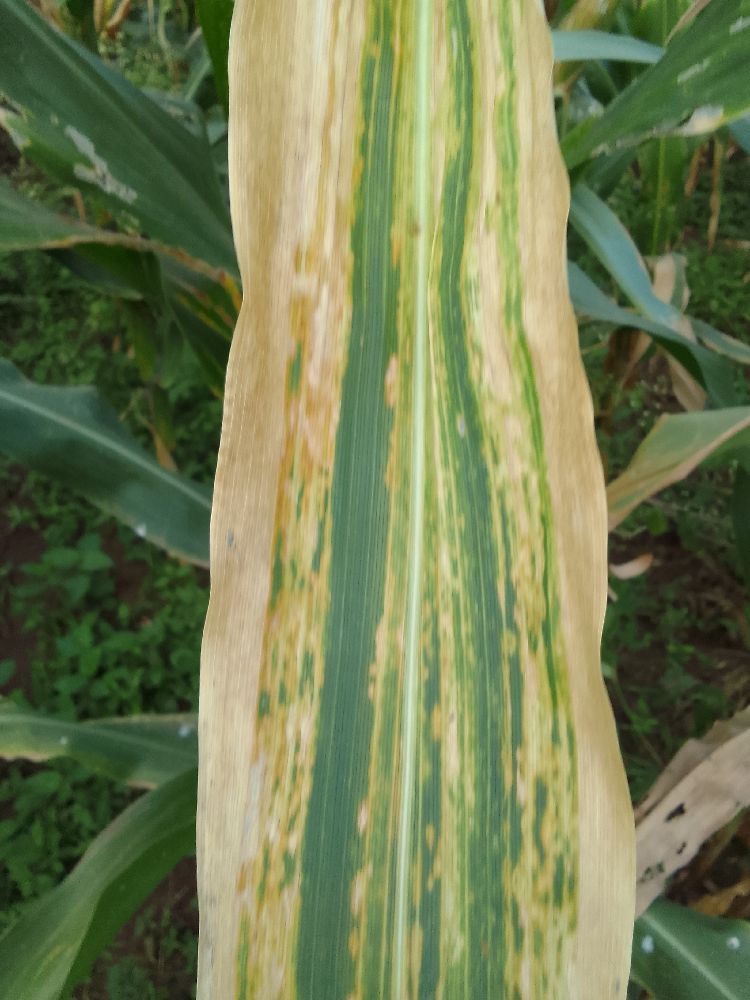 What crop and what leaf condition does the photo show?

maize, maize lethal necrosis
